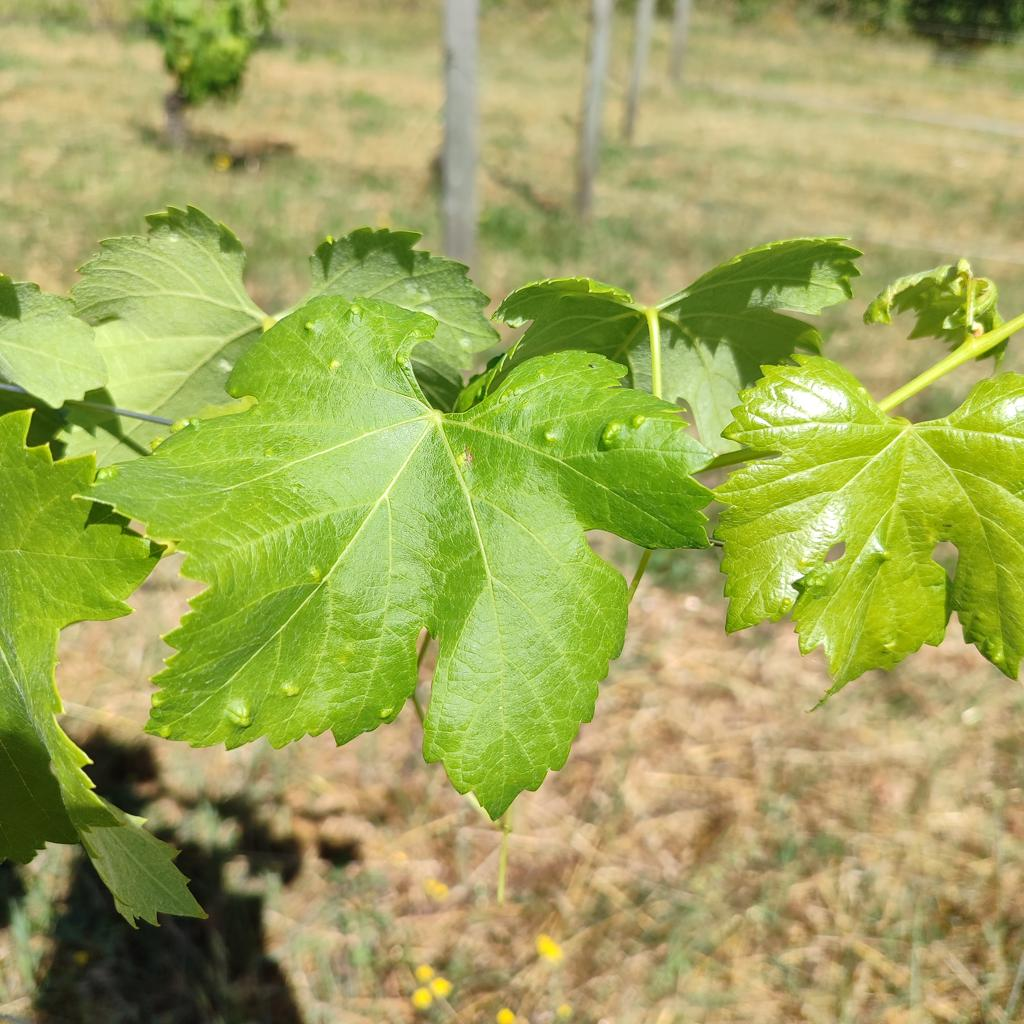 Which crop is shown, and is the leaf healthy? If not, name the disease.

grapevine, erineum mite
